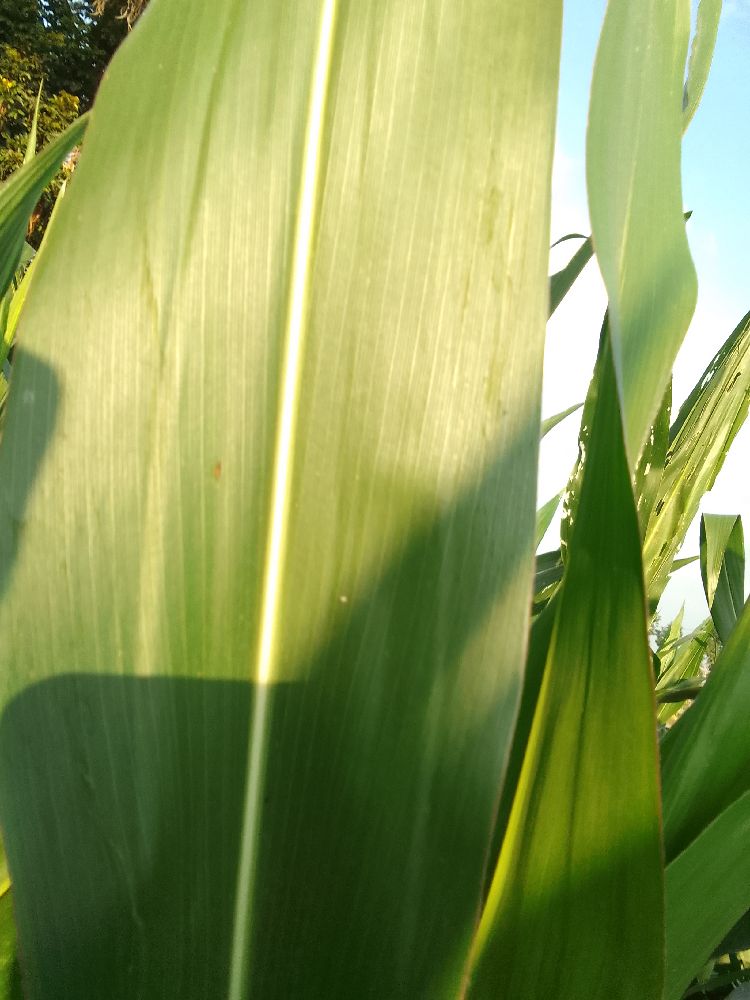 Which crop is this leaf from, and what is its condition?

maize, healthy
